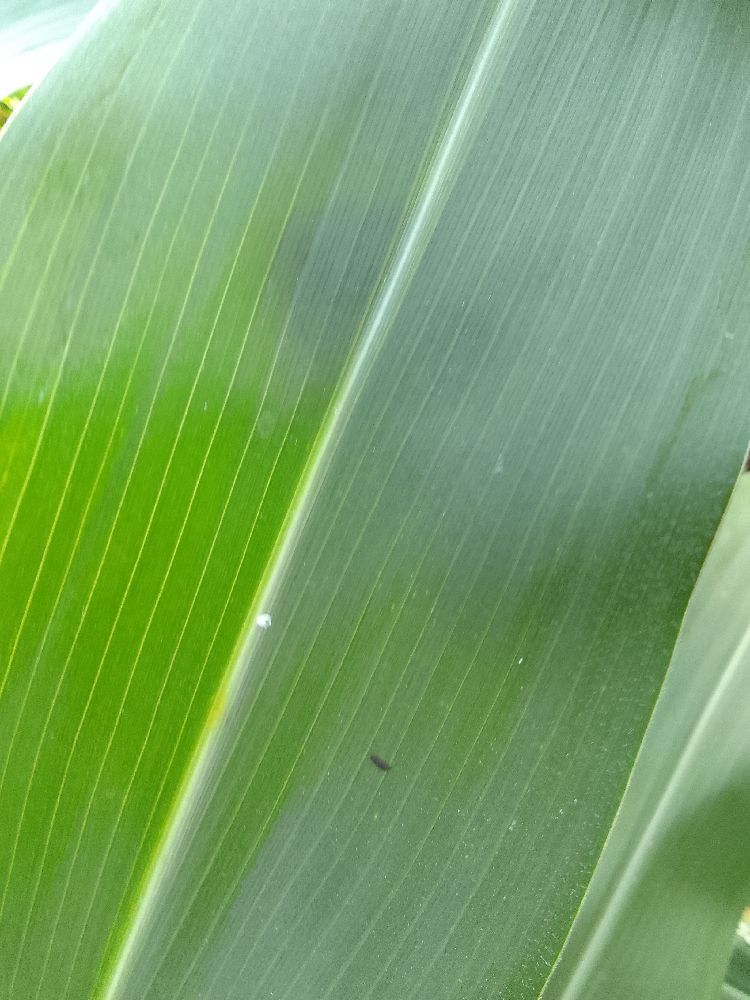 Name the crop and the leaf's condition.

maize, healthy
